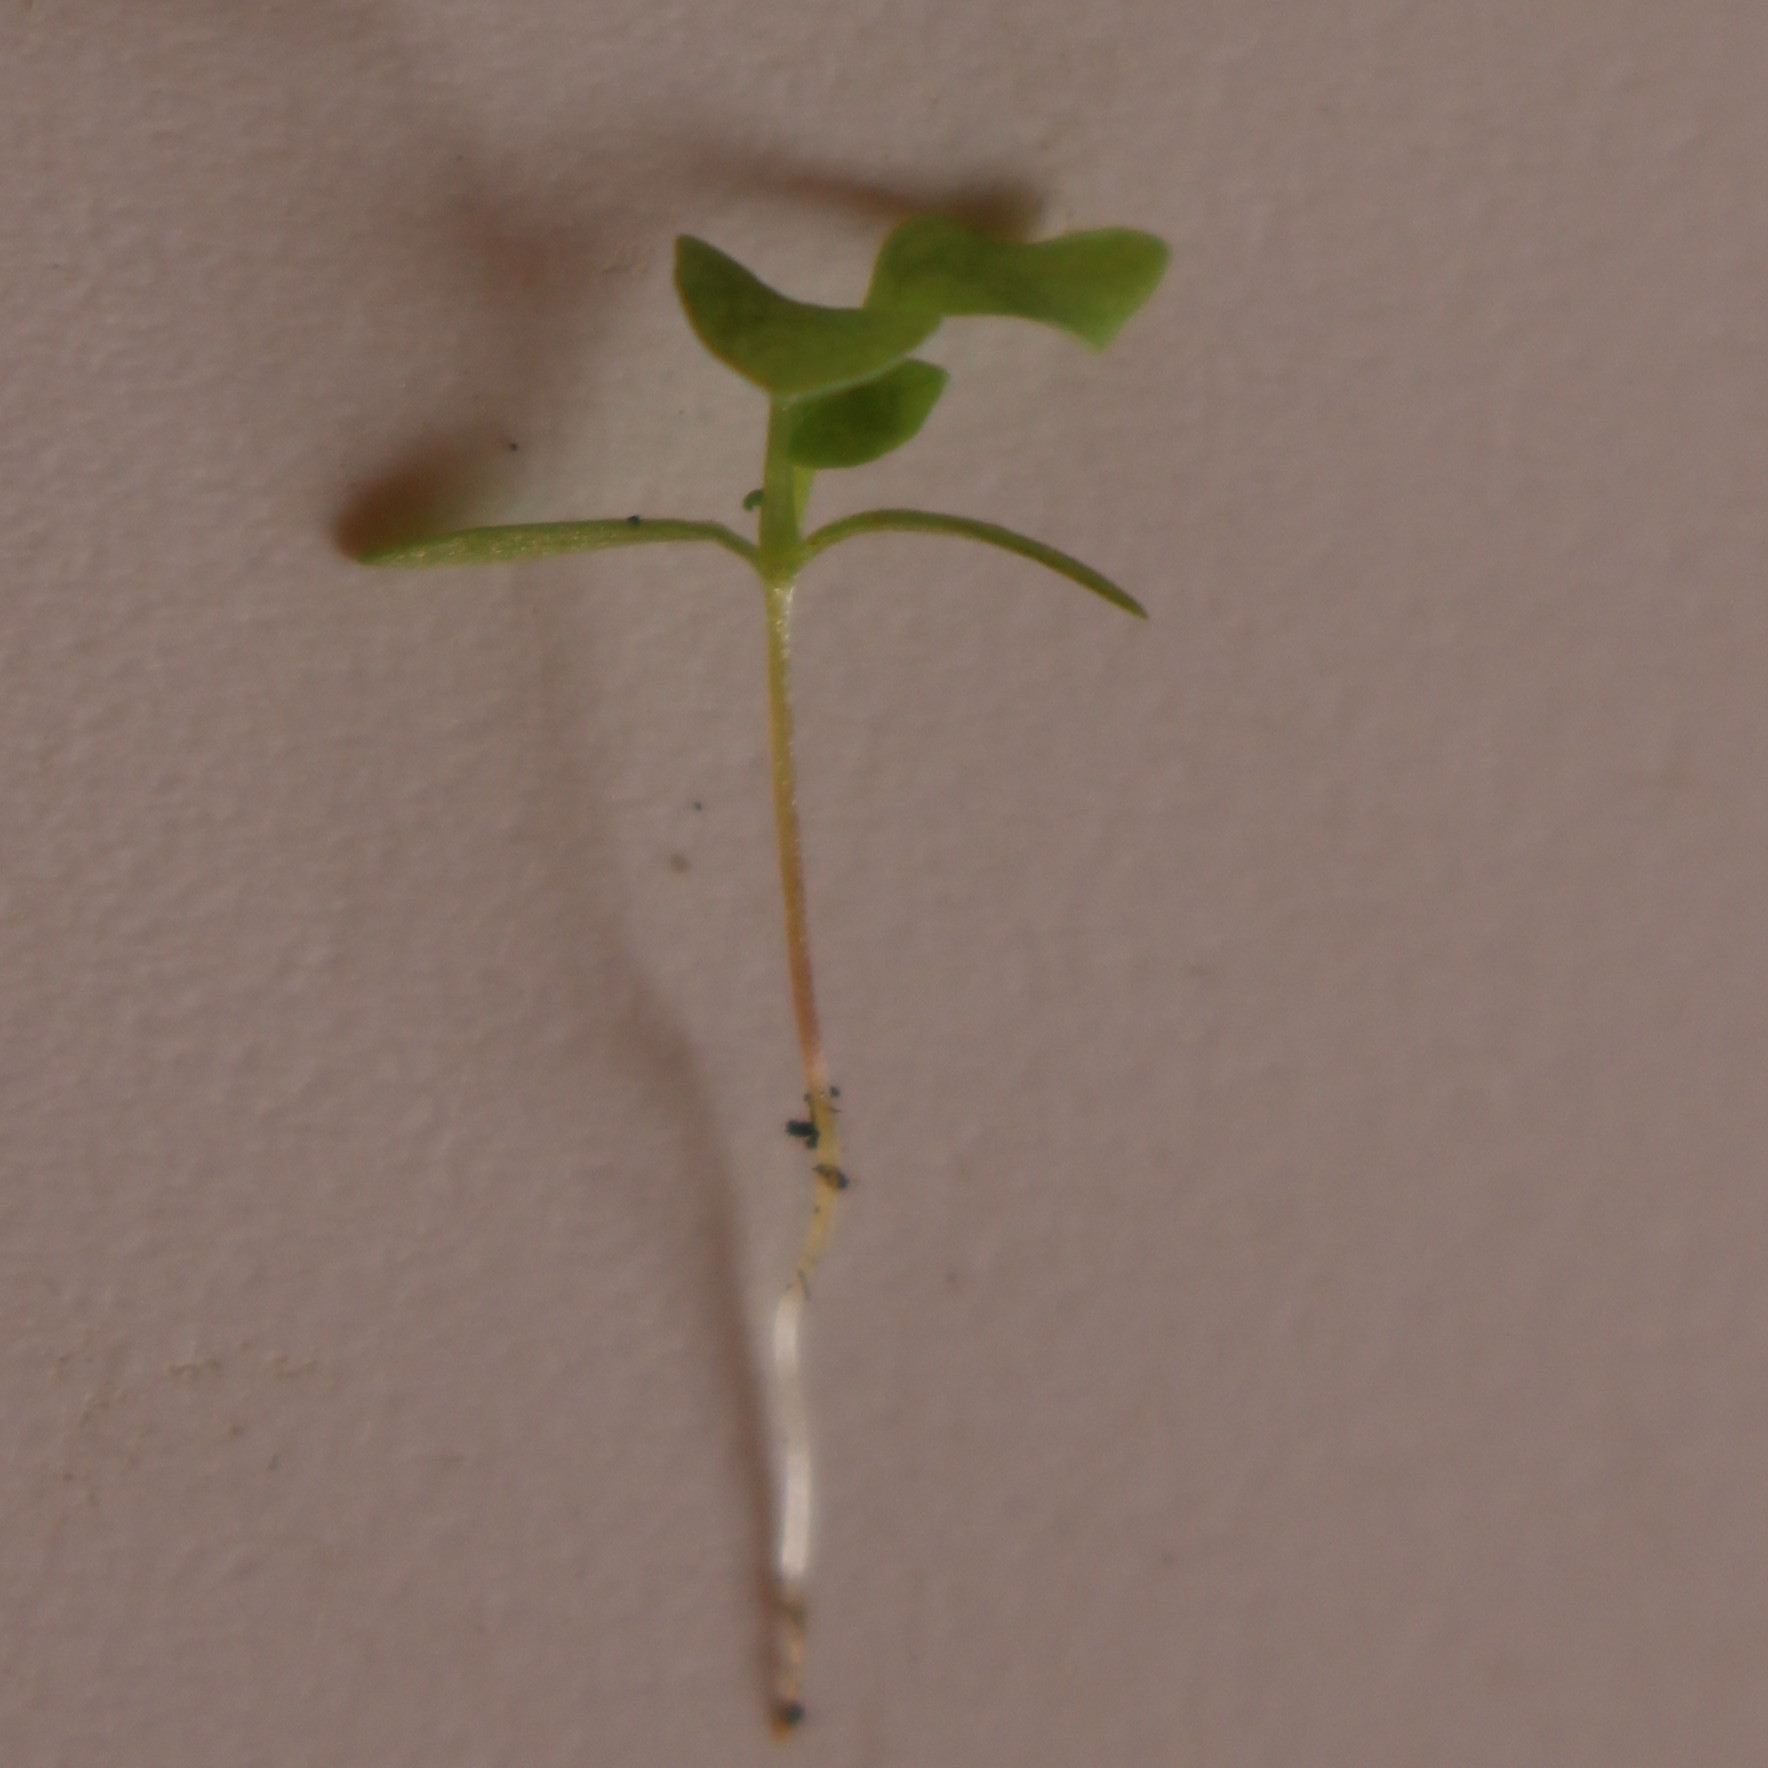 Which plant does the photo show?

Papaver rhoeas
